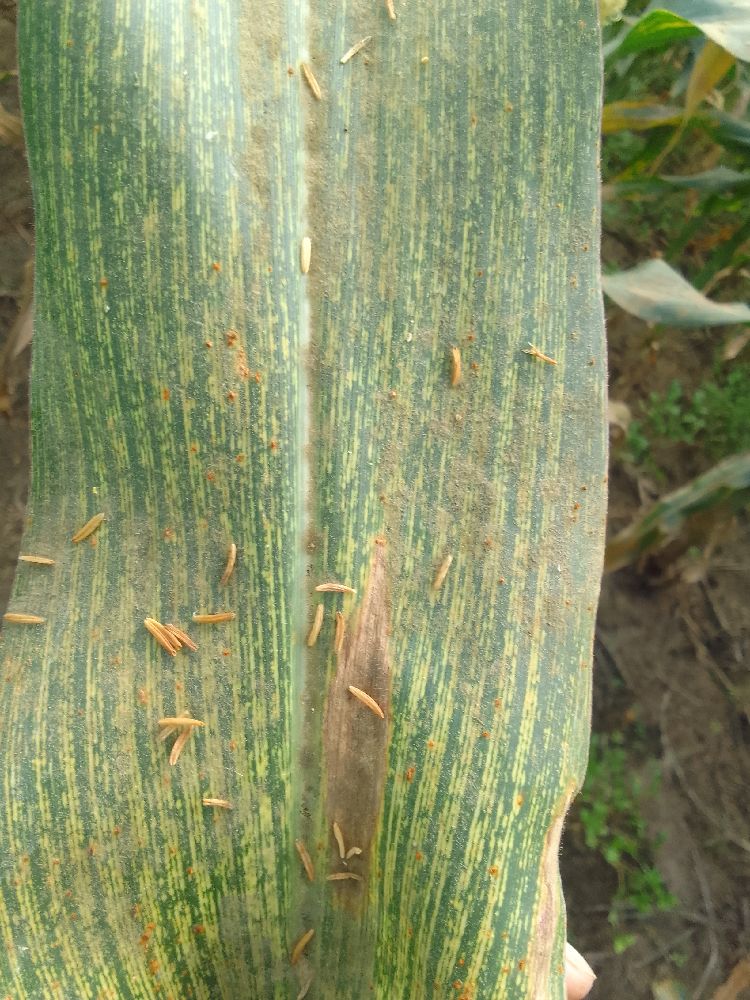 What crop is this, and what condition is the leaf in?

maize, maize streak virus
